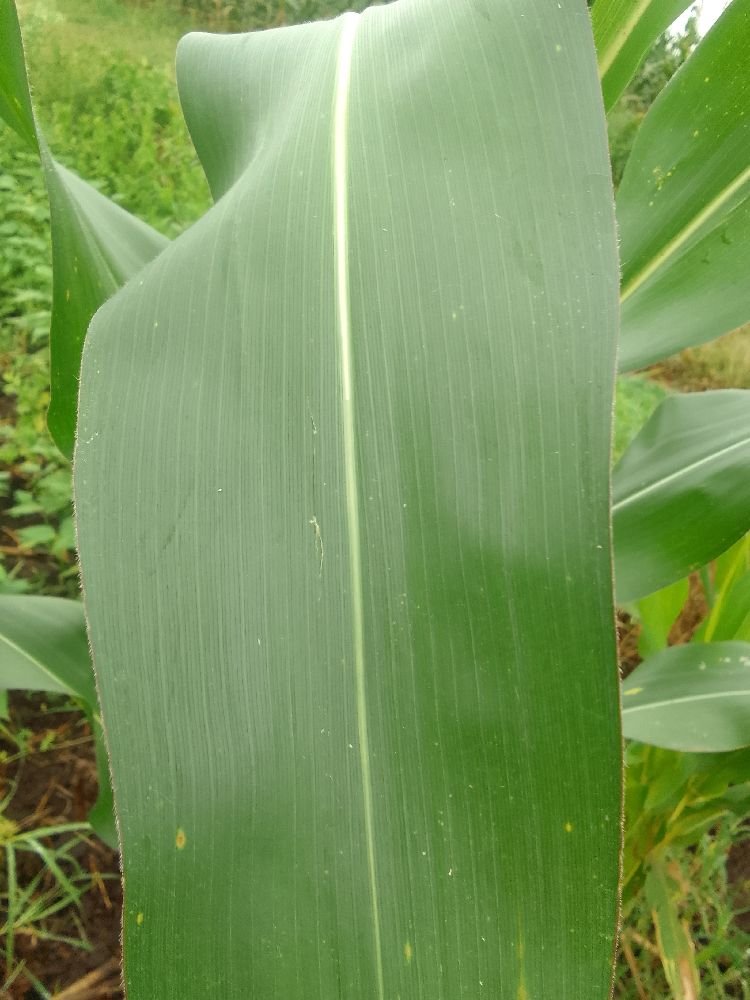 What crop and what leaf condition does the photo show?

maize, healthy
